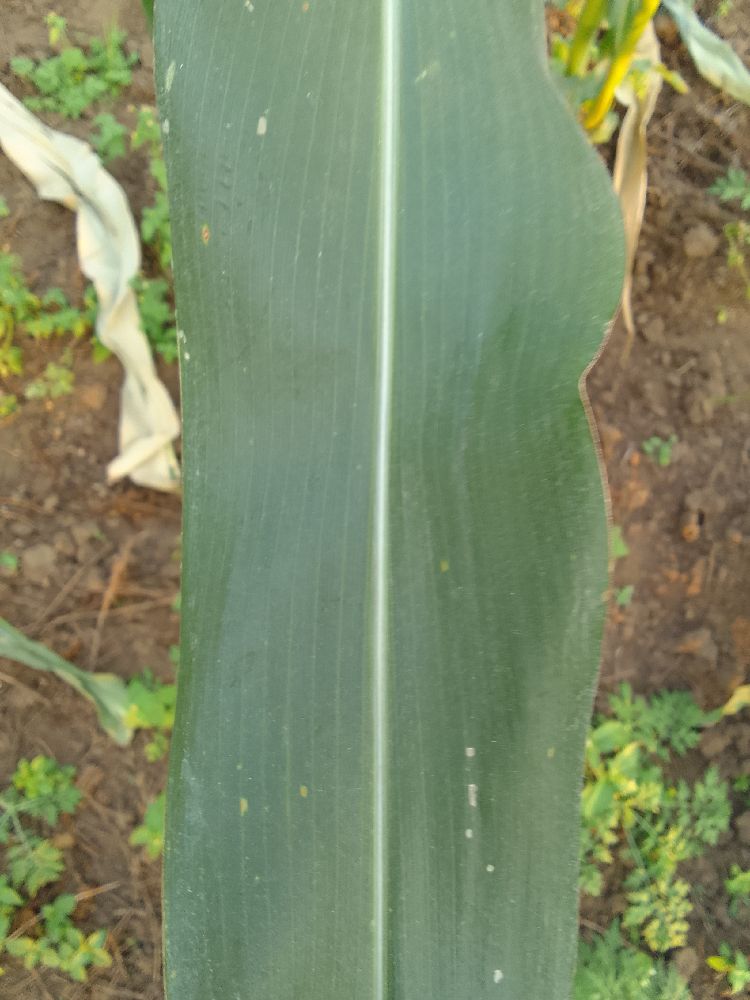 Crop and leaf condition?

maize, healthy
